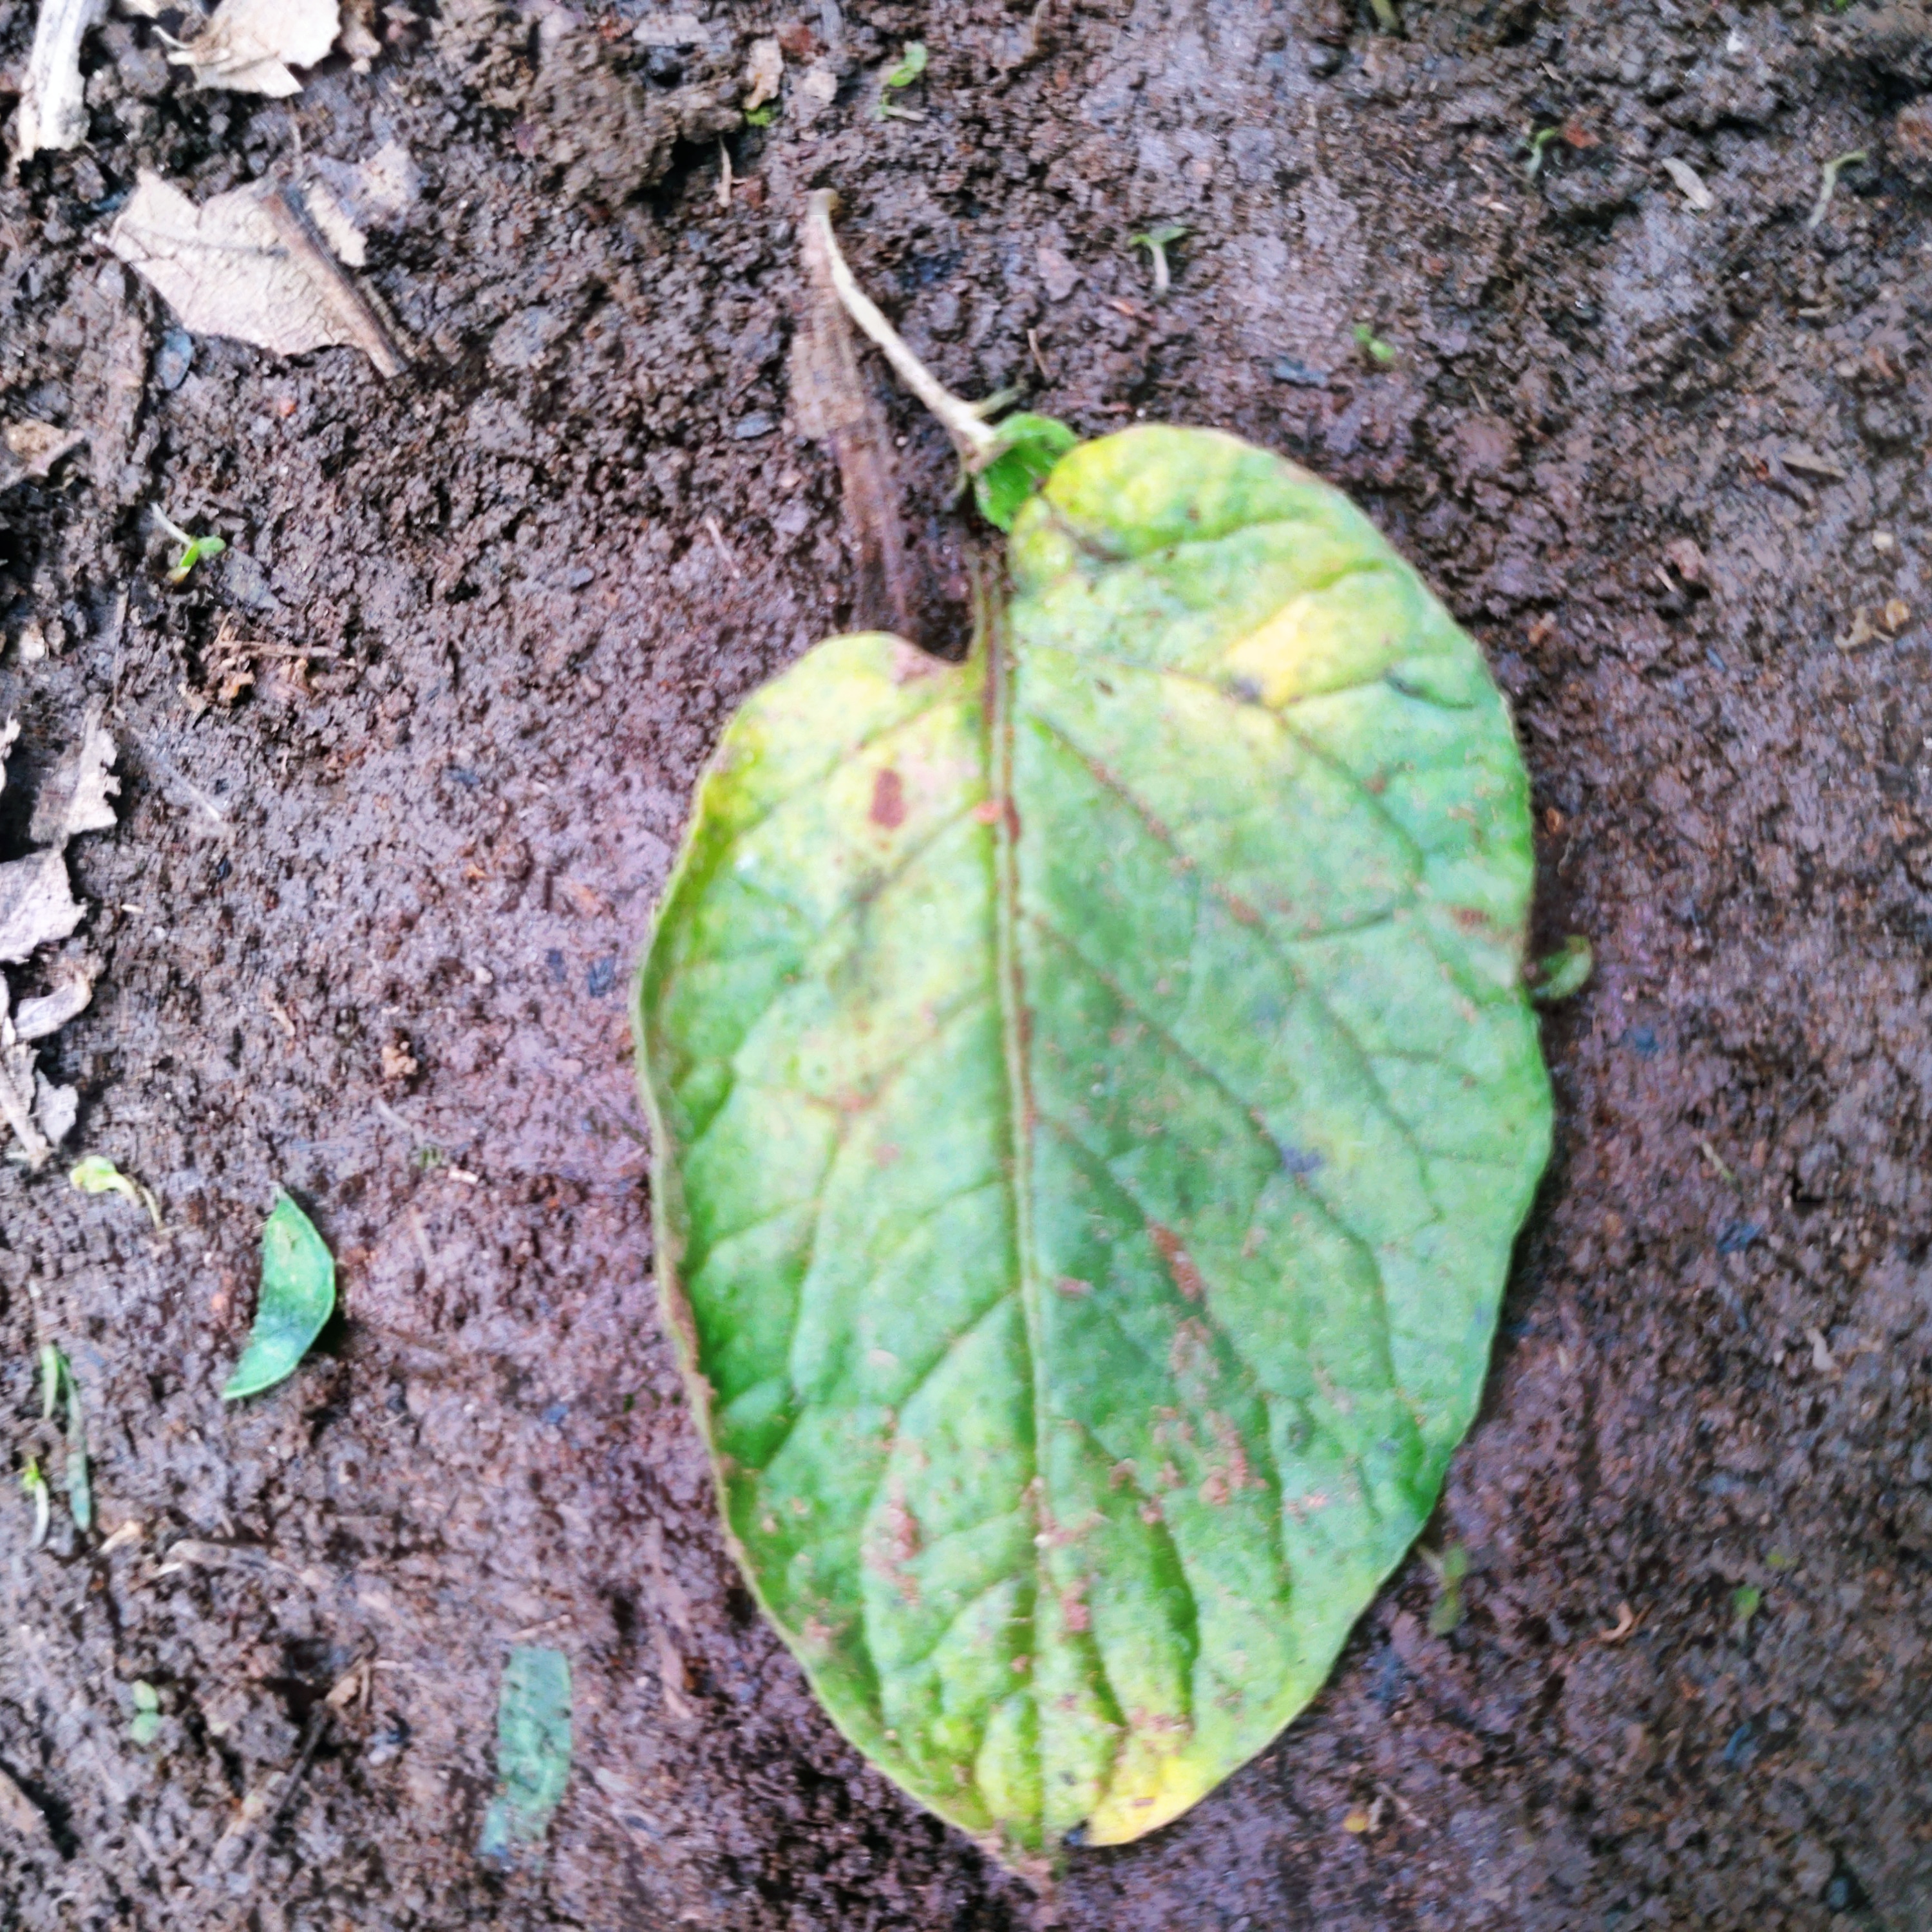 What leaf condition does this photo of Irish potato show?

late blight
